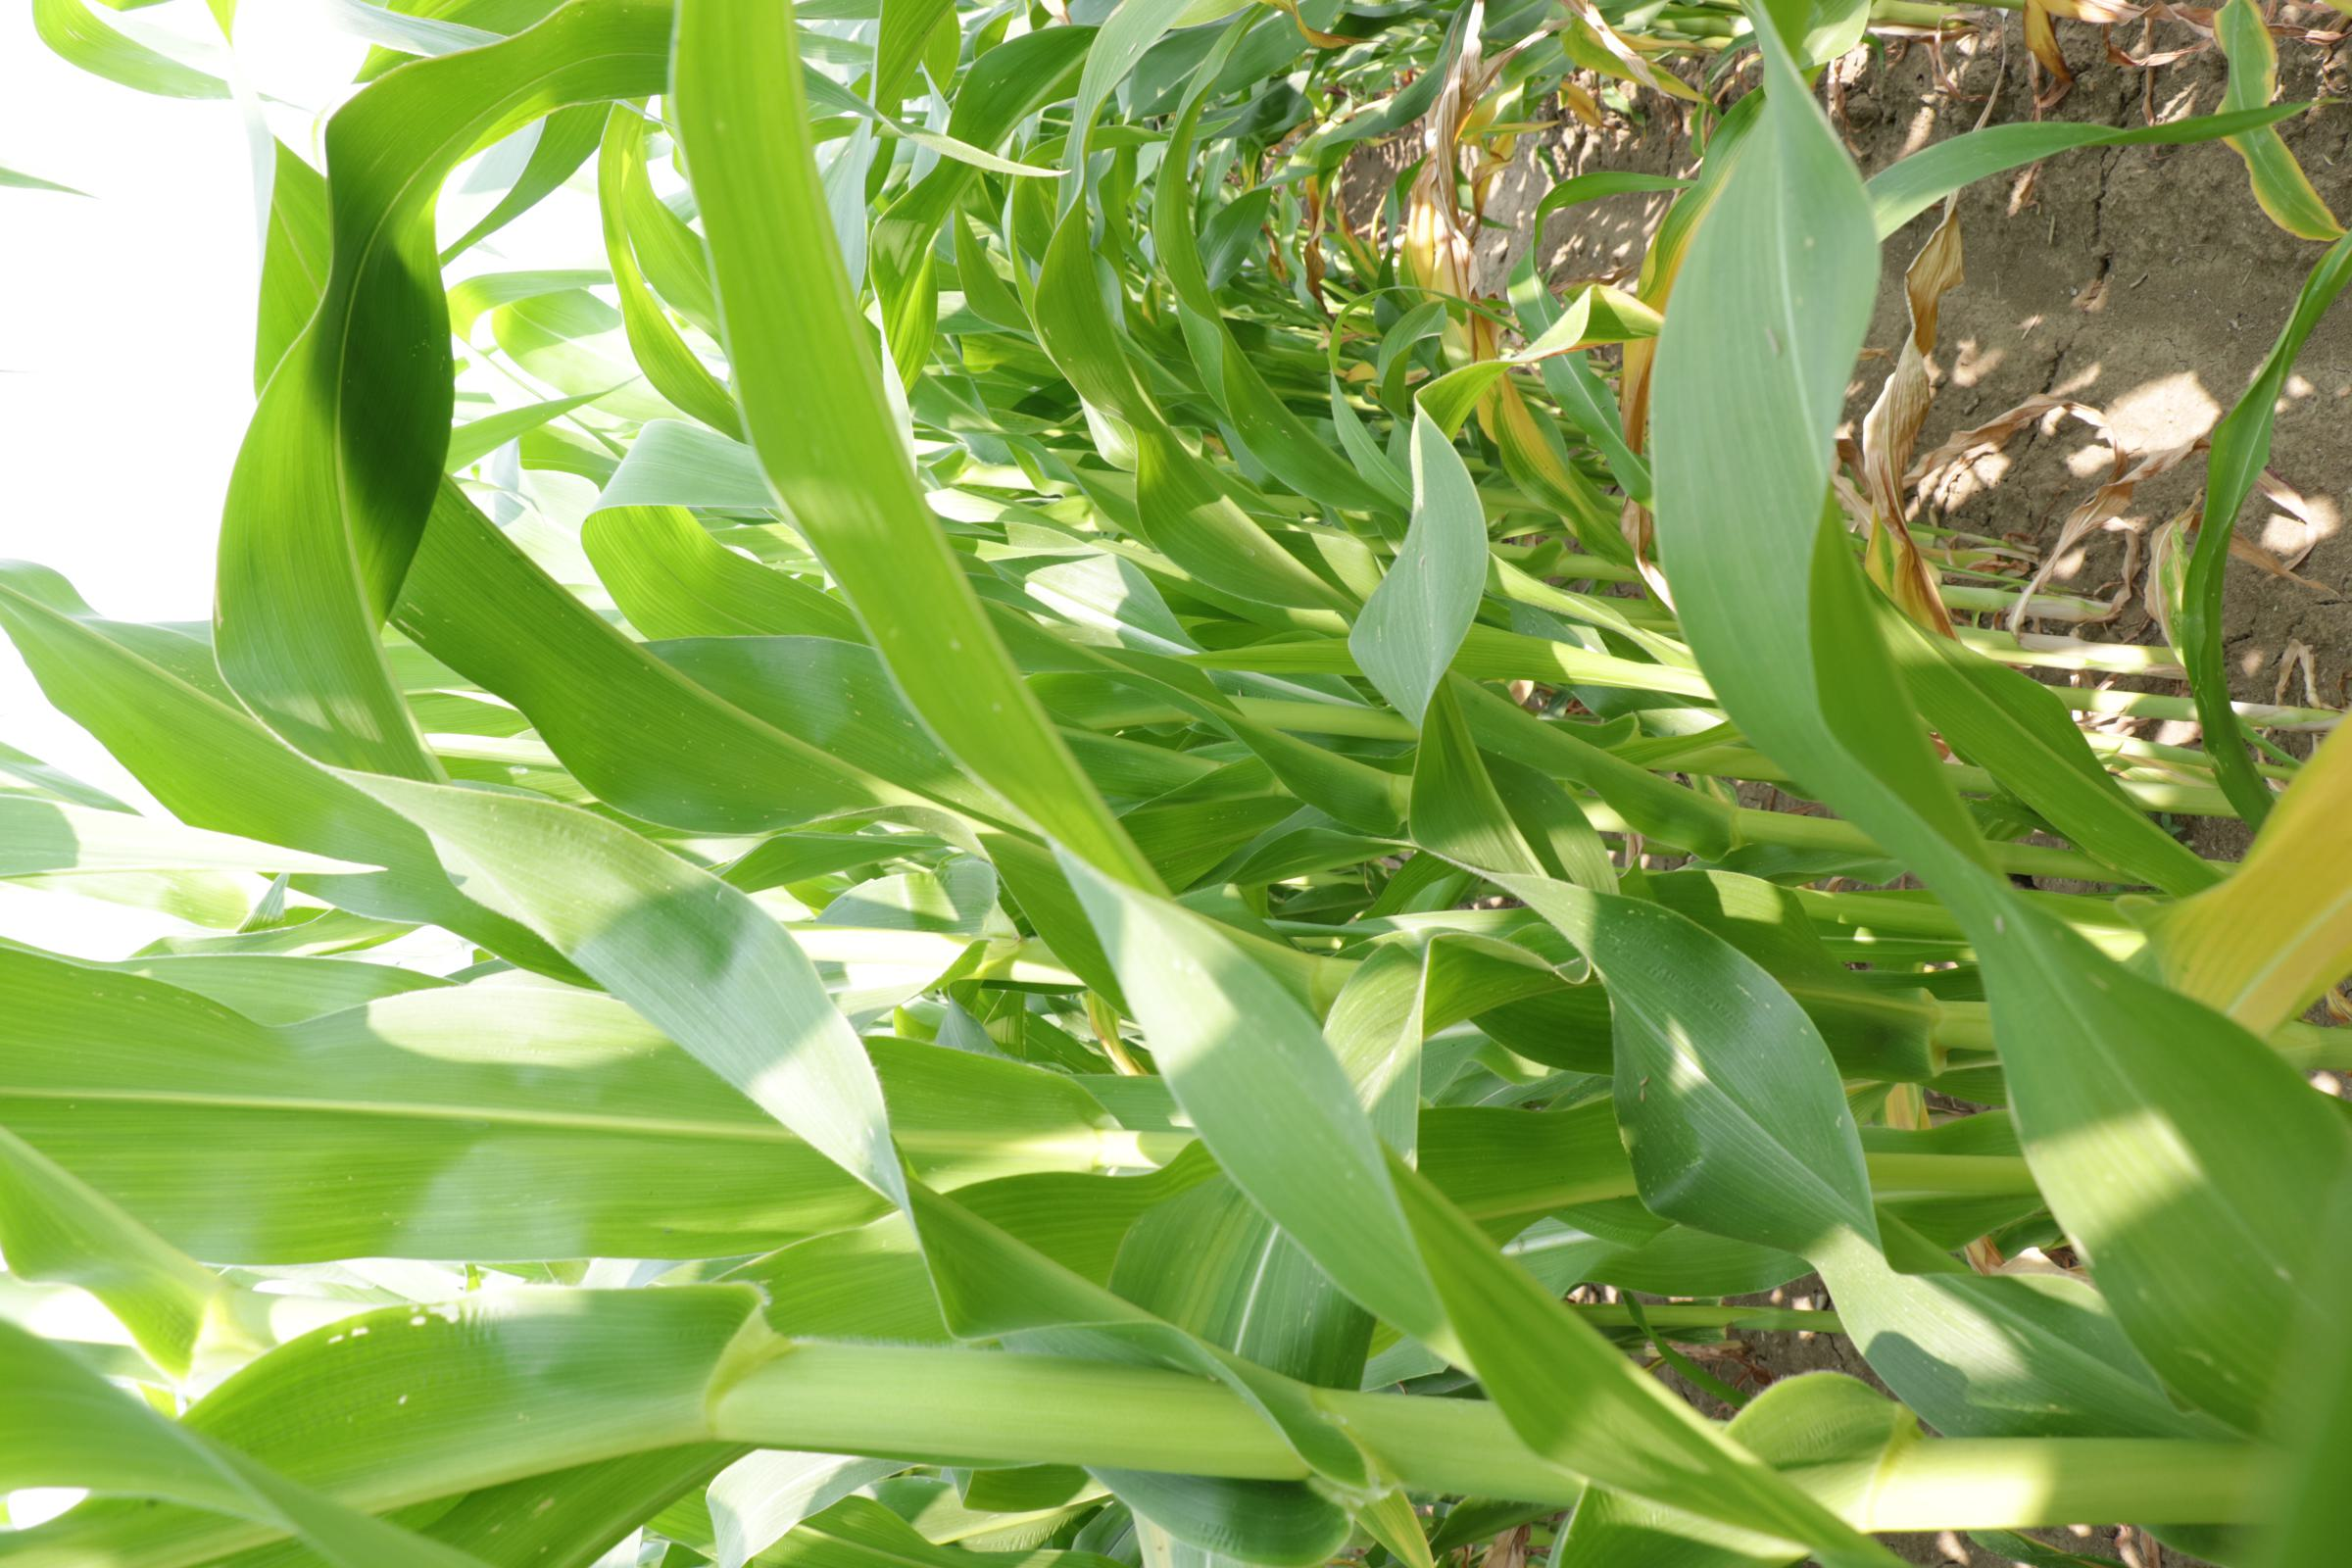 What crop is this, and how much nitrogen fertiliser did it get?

maize, full nitrogen fertilisation
